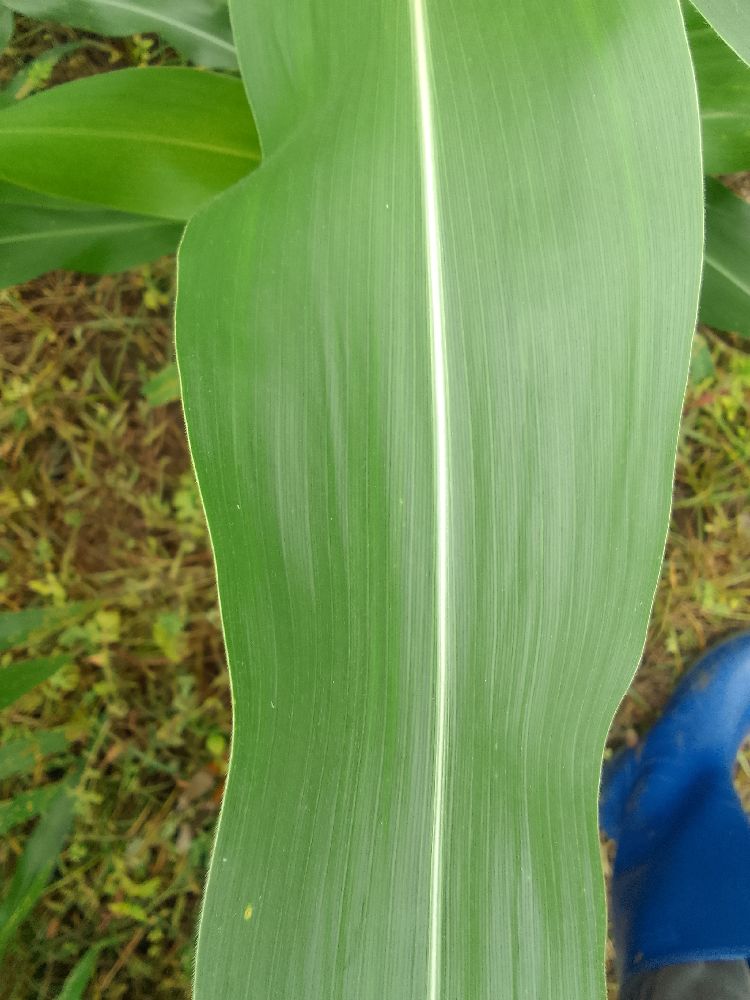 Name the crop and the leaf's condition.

maize, healthy
